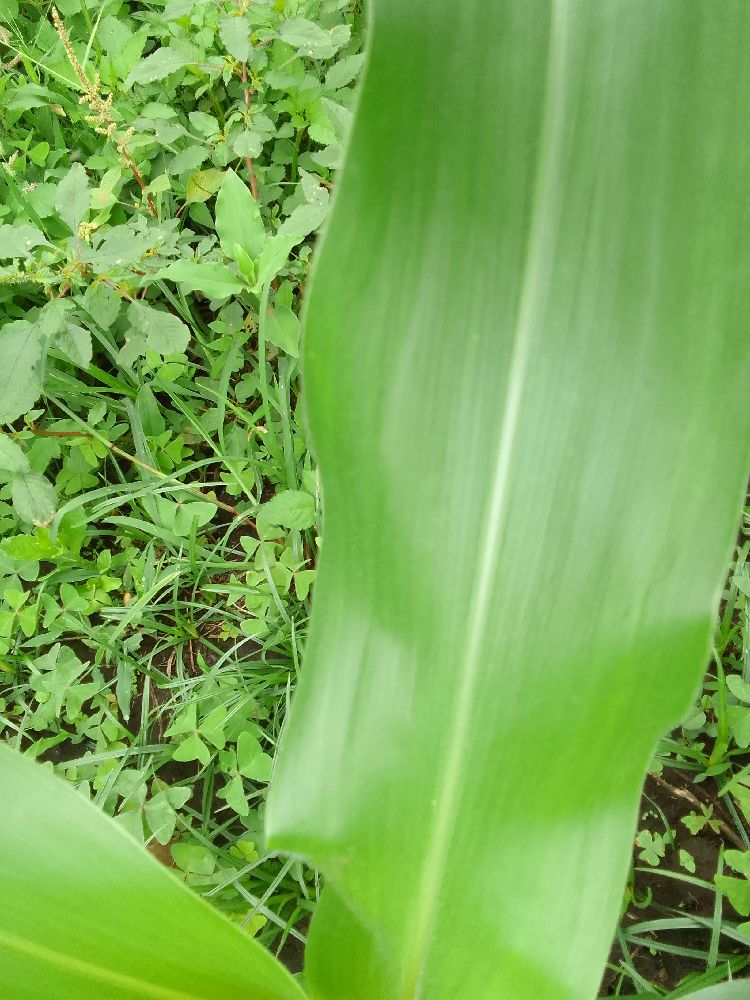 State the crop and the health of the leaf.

maize, healthy
